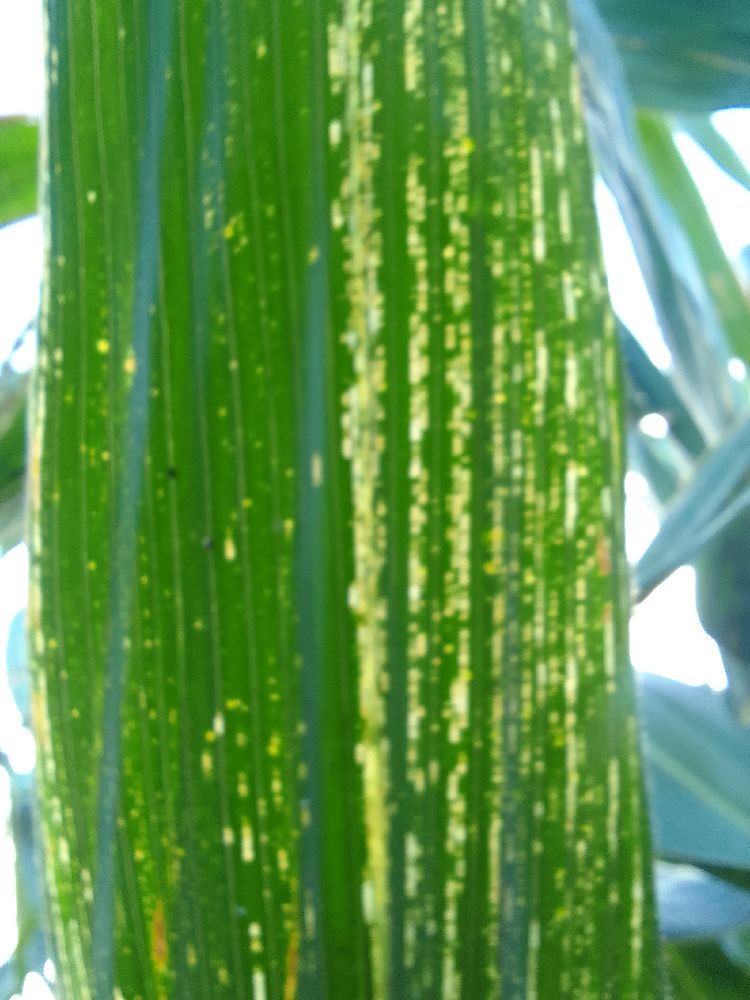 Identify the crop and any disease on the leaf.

maize, maize streak virus
